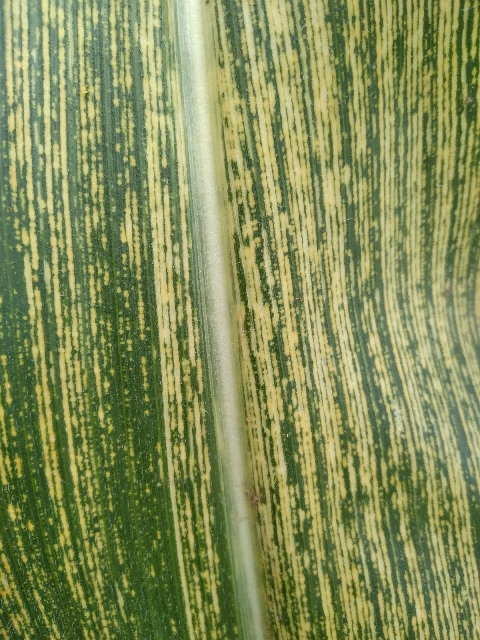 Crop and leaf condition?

maize, maize streak virus
